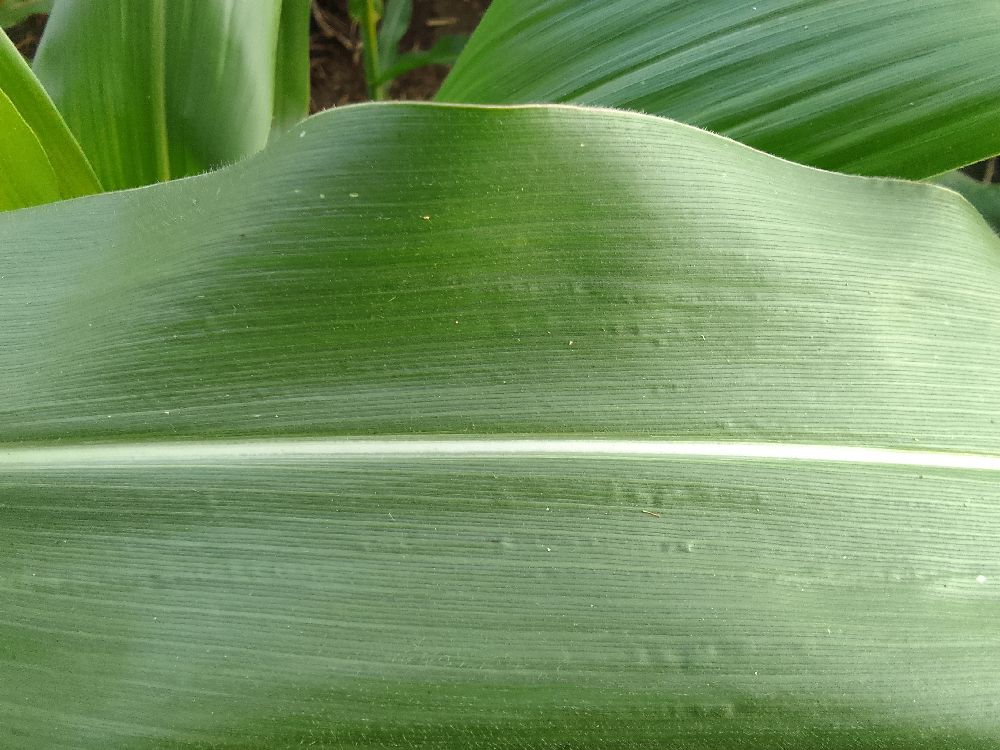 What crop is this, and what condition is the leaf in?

maize, healthy
